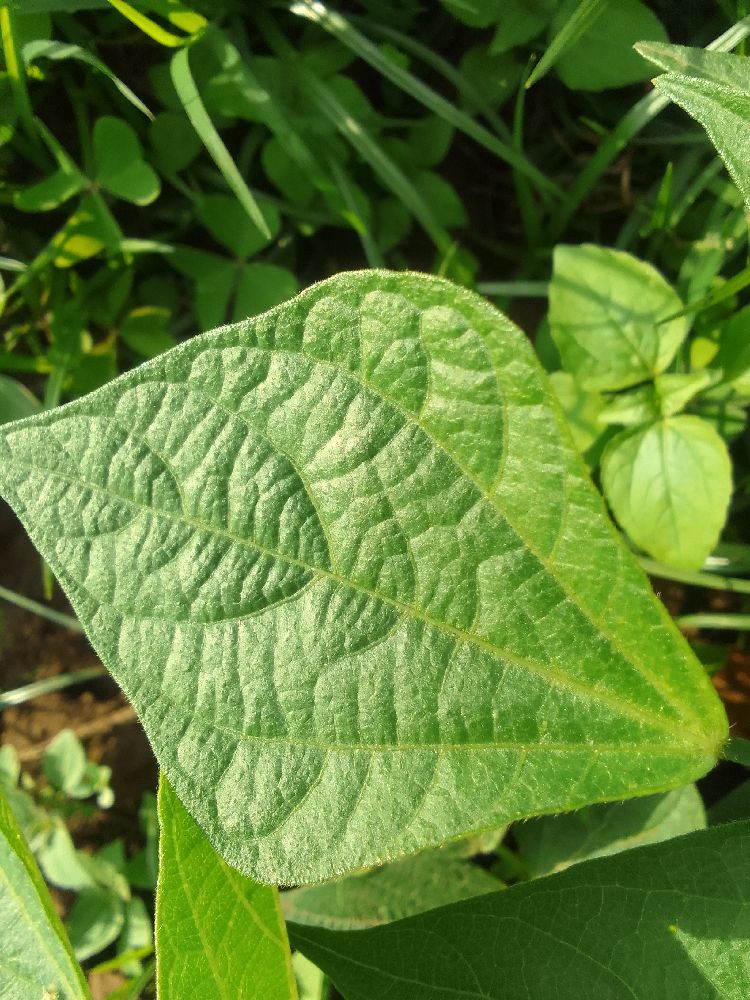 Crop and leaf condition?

common bean, healthy
